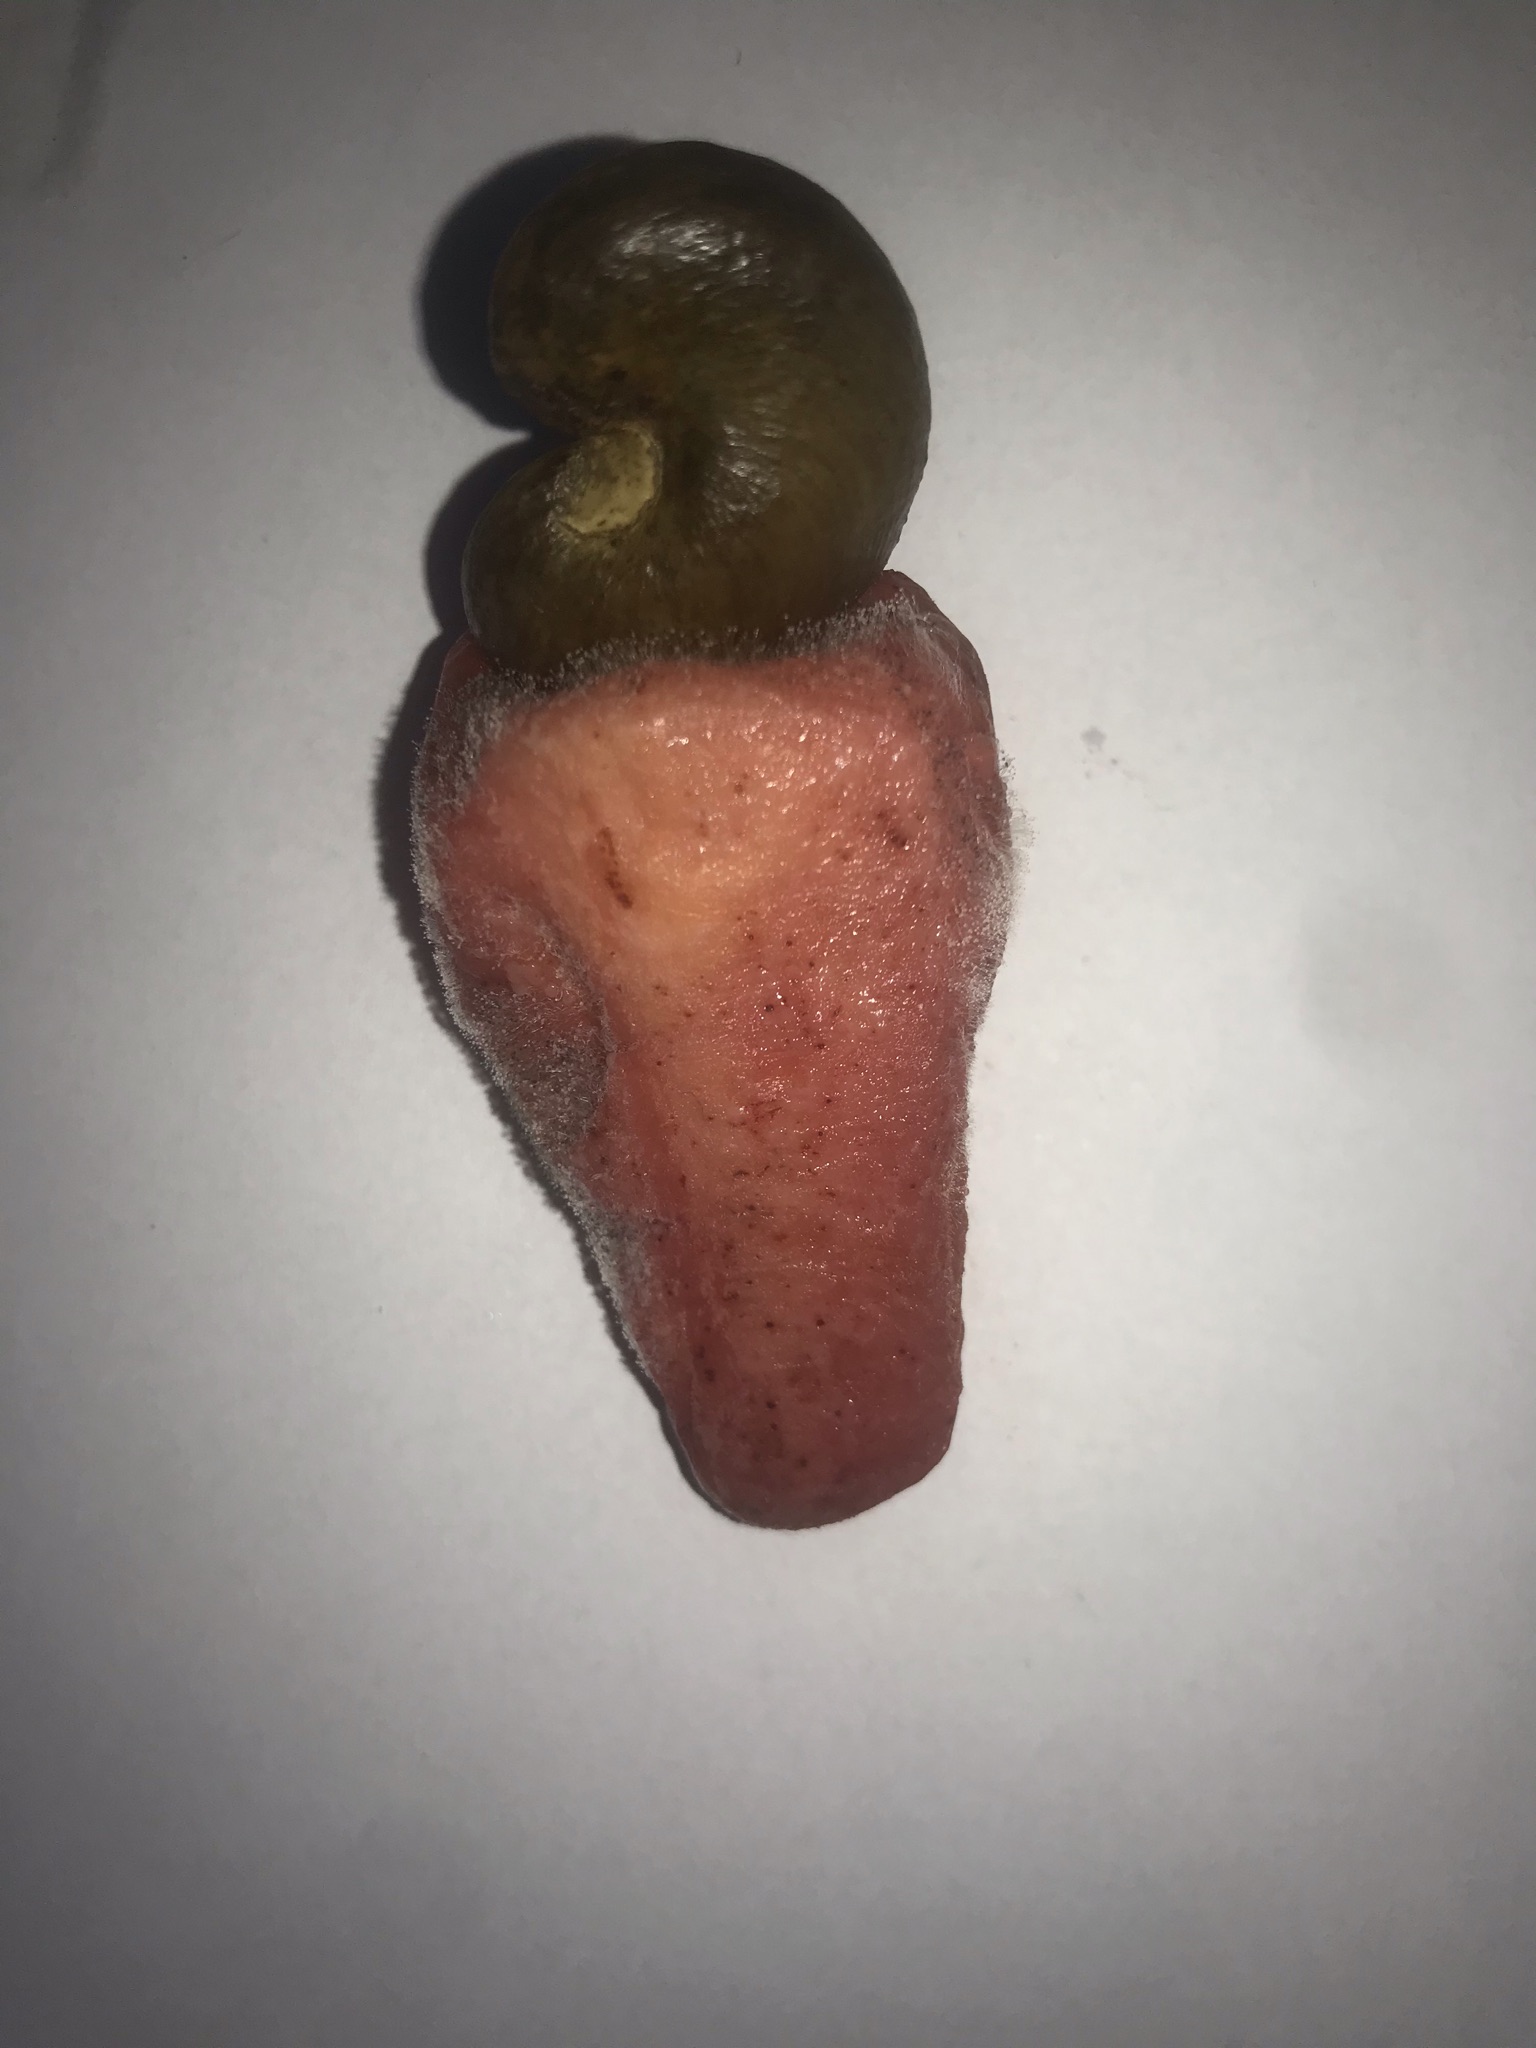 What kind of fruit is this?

caju vermelho
